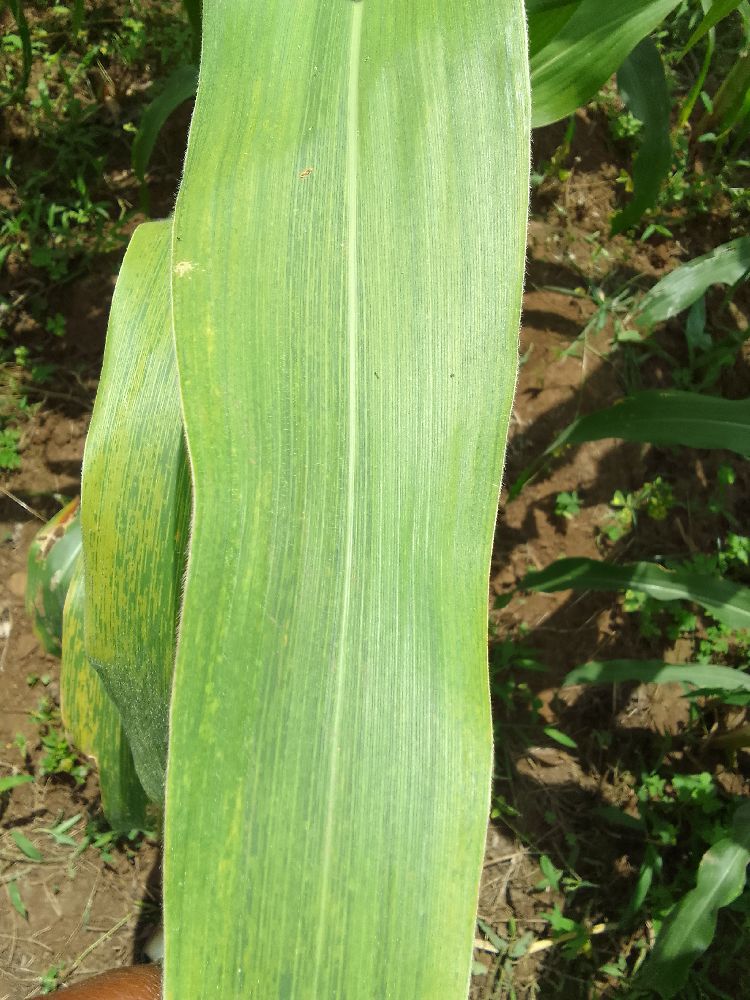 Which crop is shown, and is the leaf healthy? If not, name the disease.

maize, maize lethal necrosis
